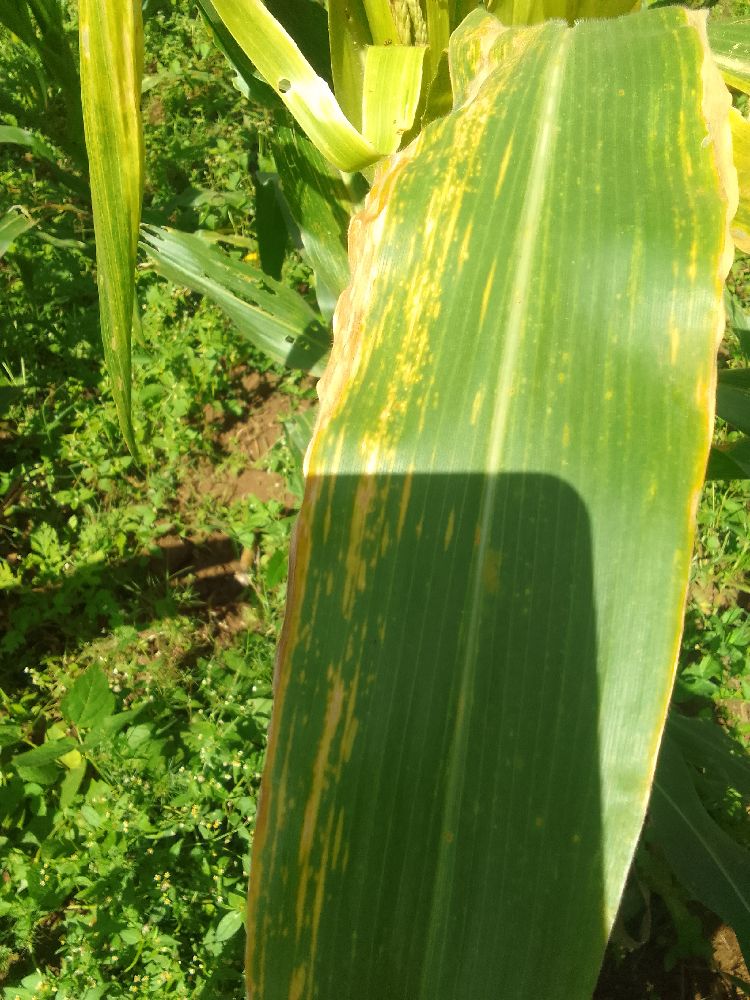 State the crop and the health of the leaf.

maize, maize lethal necrosis
